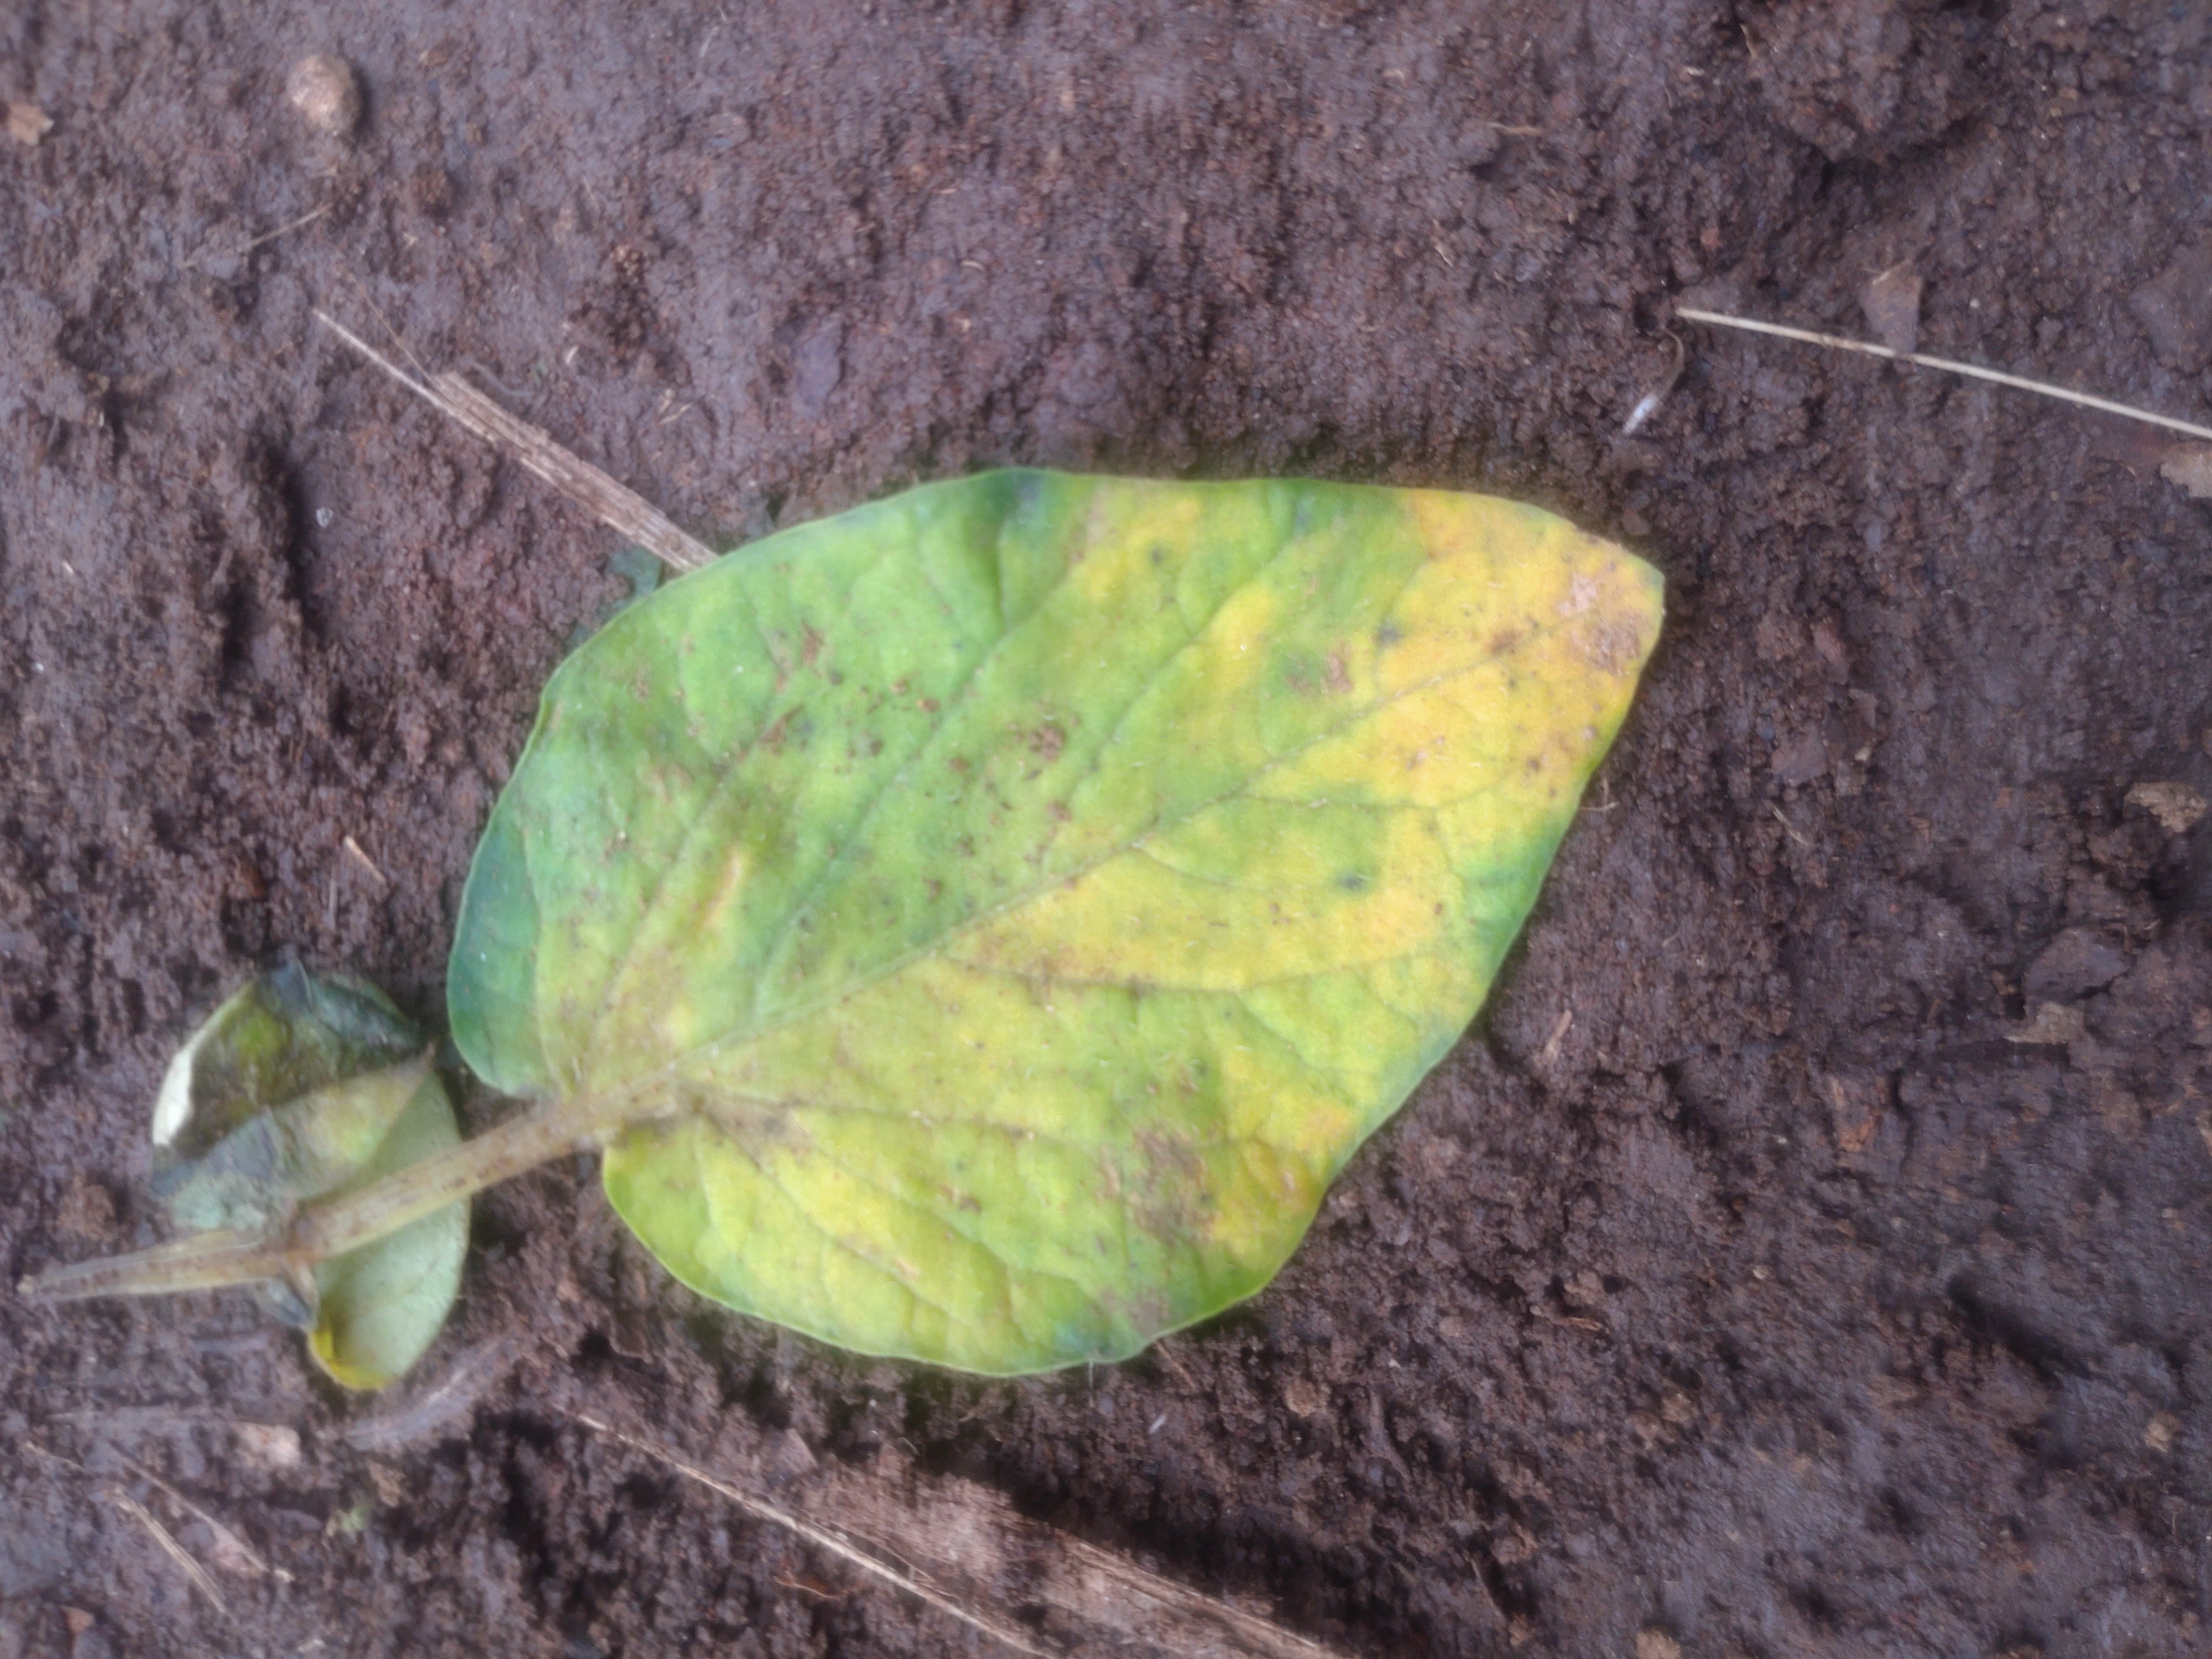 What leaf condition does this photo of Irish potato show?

late blight
